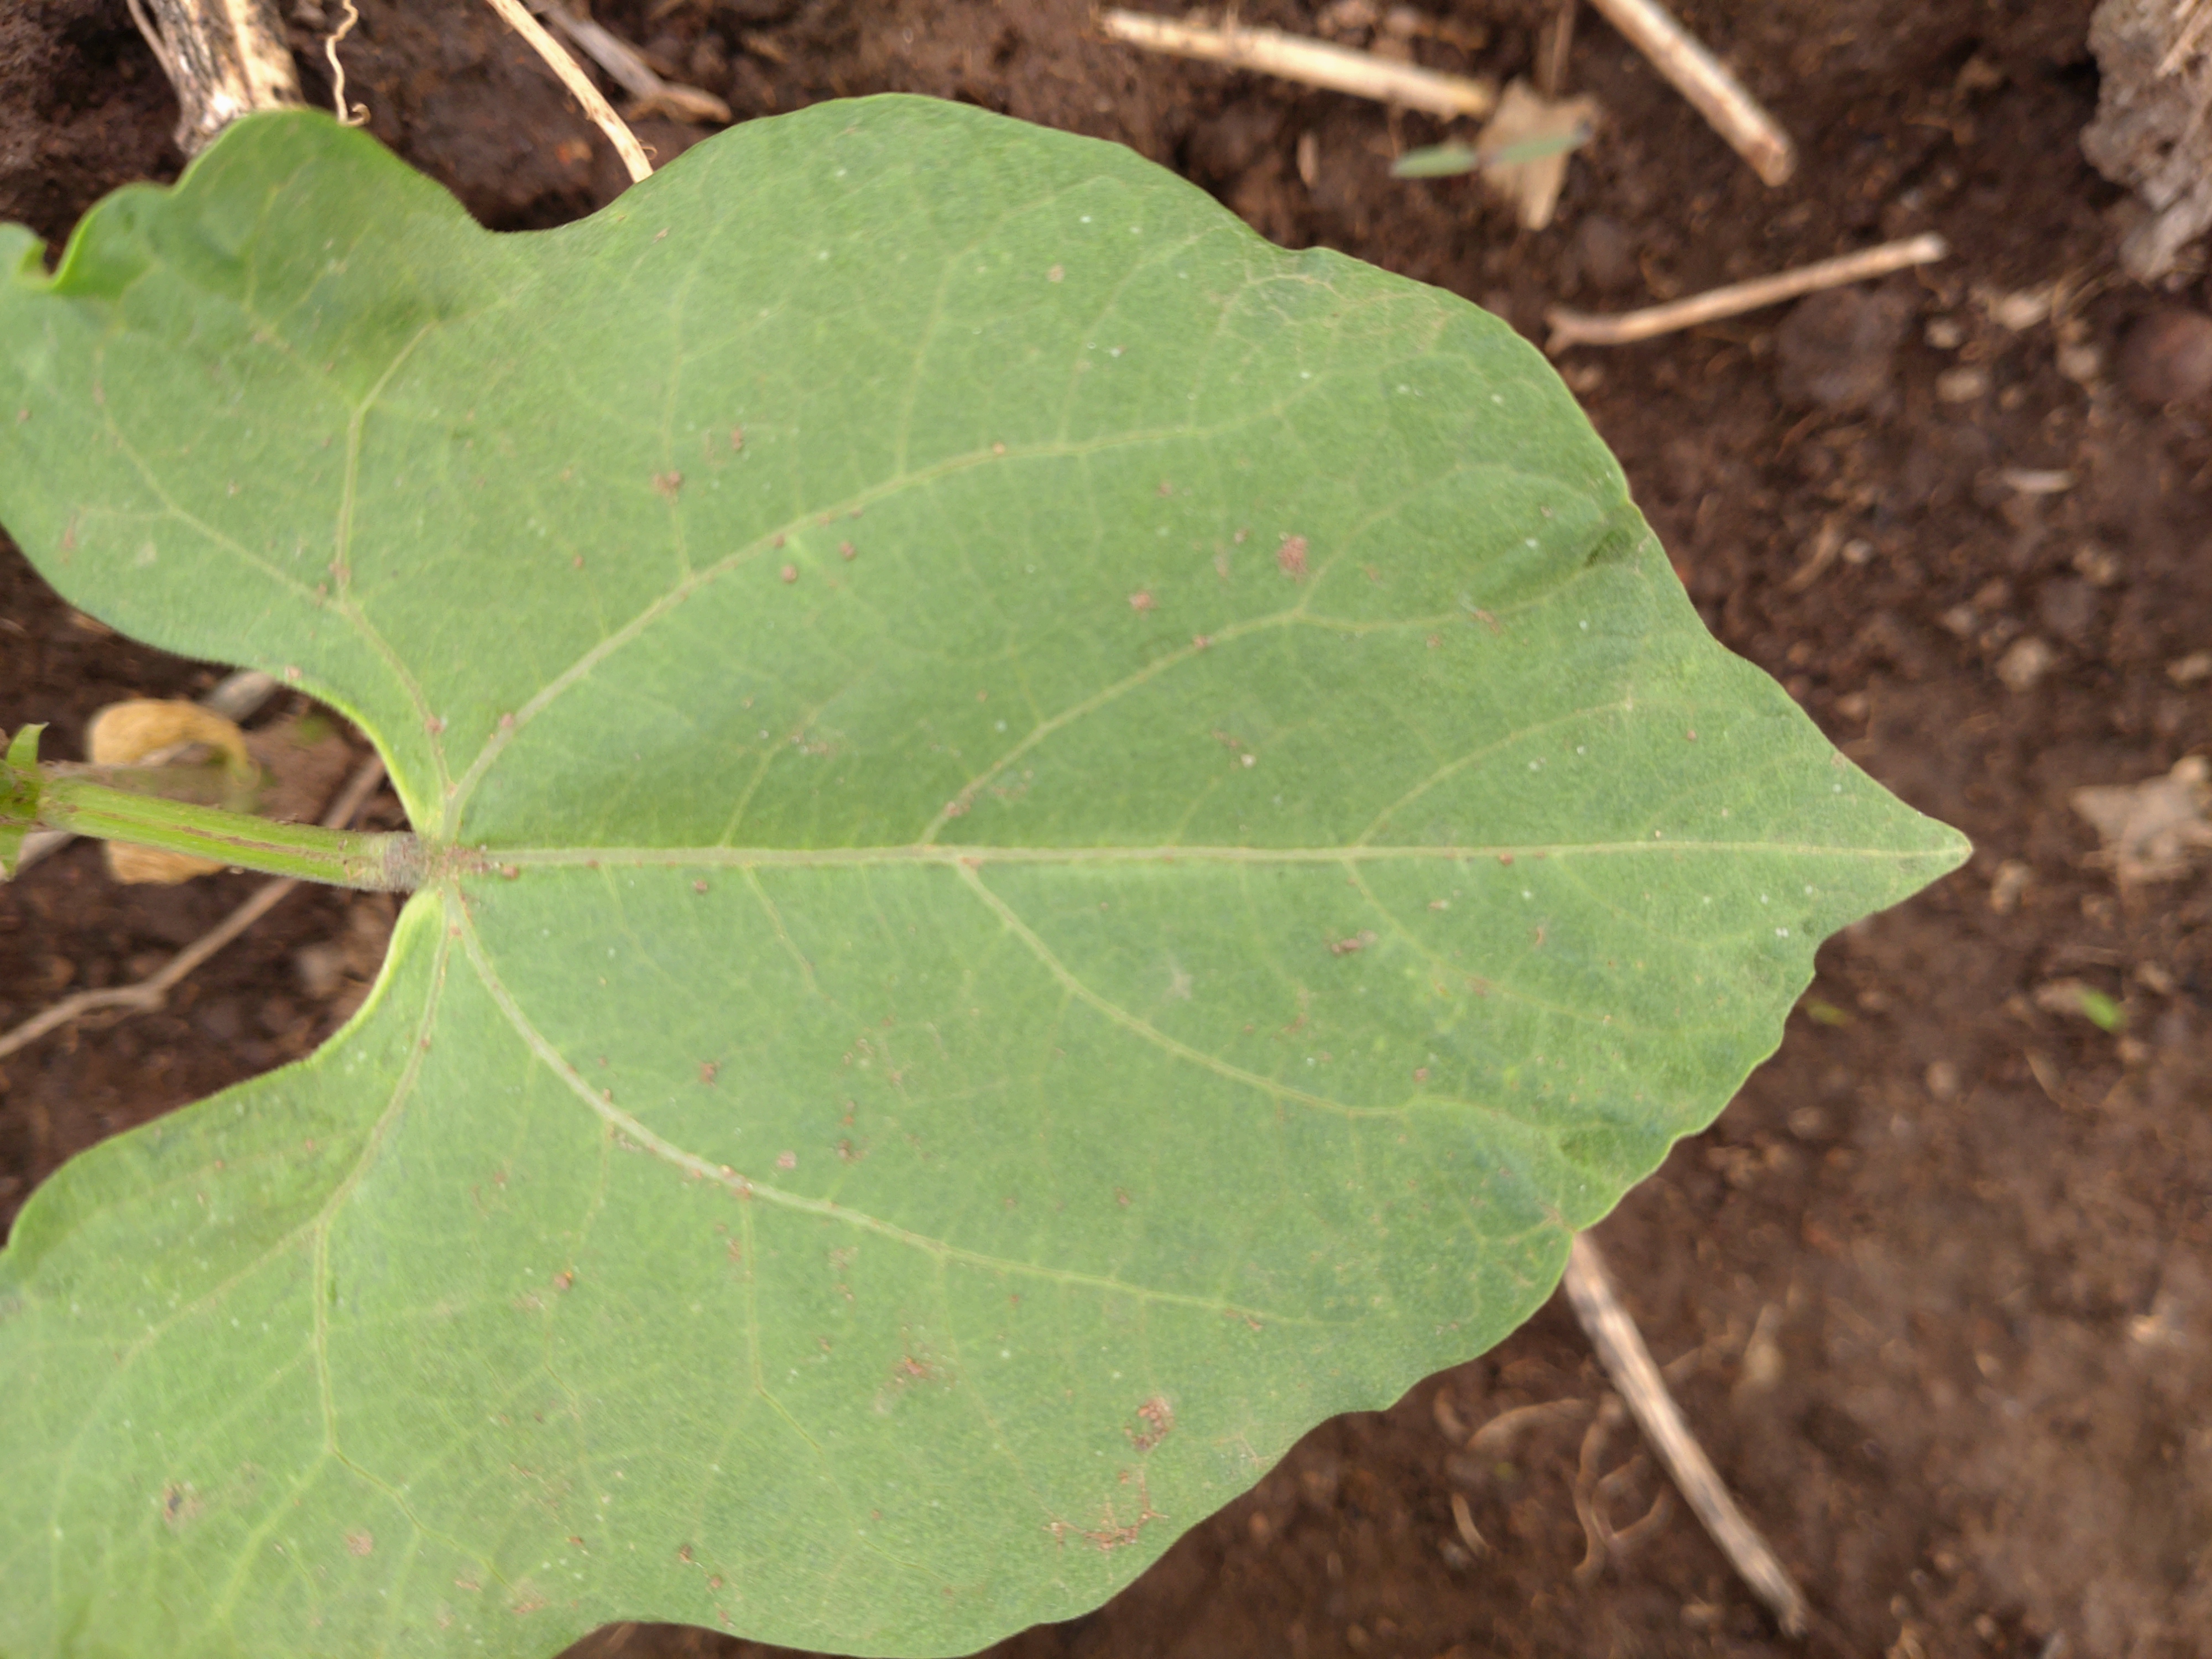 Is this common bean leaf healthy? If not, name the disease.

healthy
